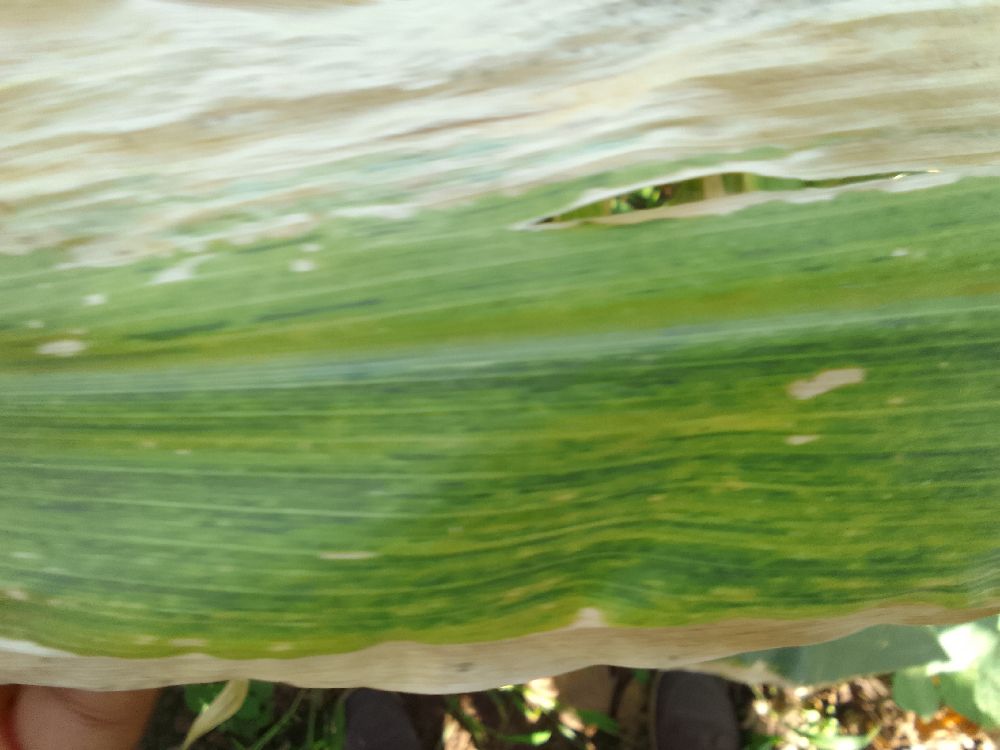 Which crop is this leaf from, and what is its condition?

maize, maize lethal necrosis
